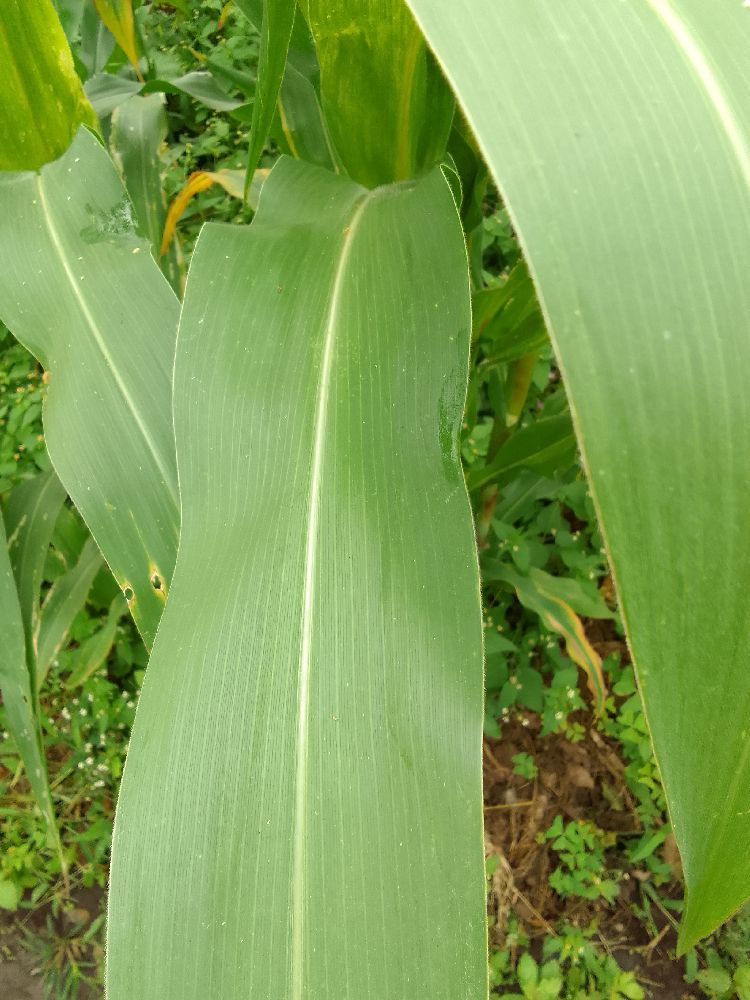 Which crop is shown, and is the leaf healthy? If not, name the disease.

maize, healthy
